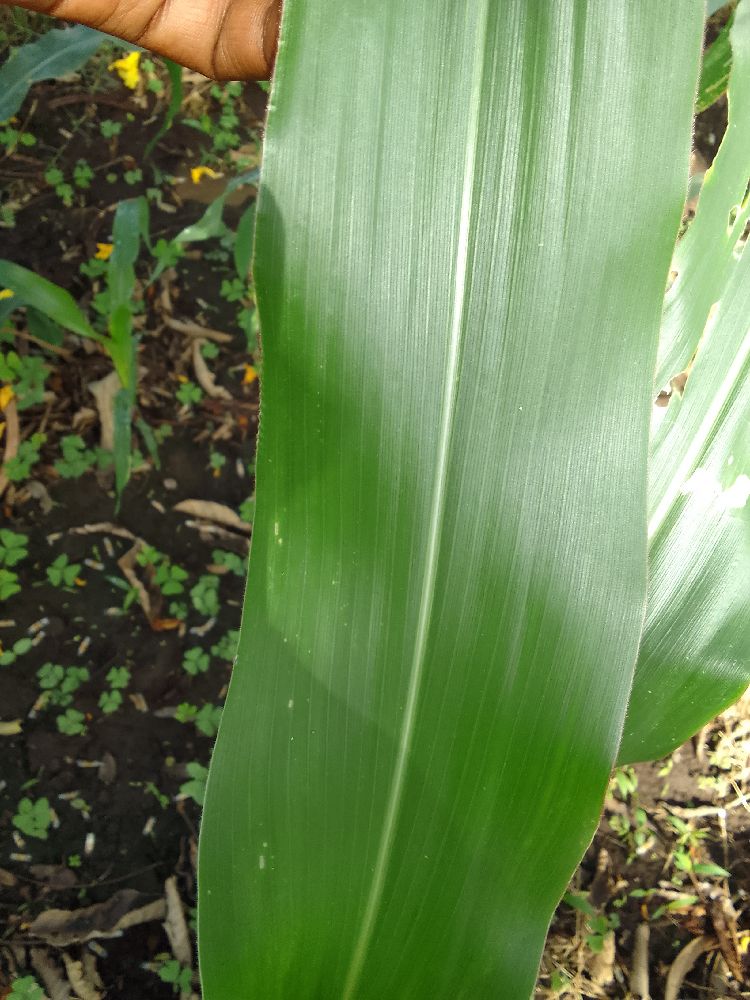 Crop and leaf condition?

maize, healthy
